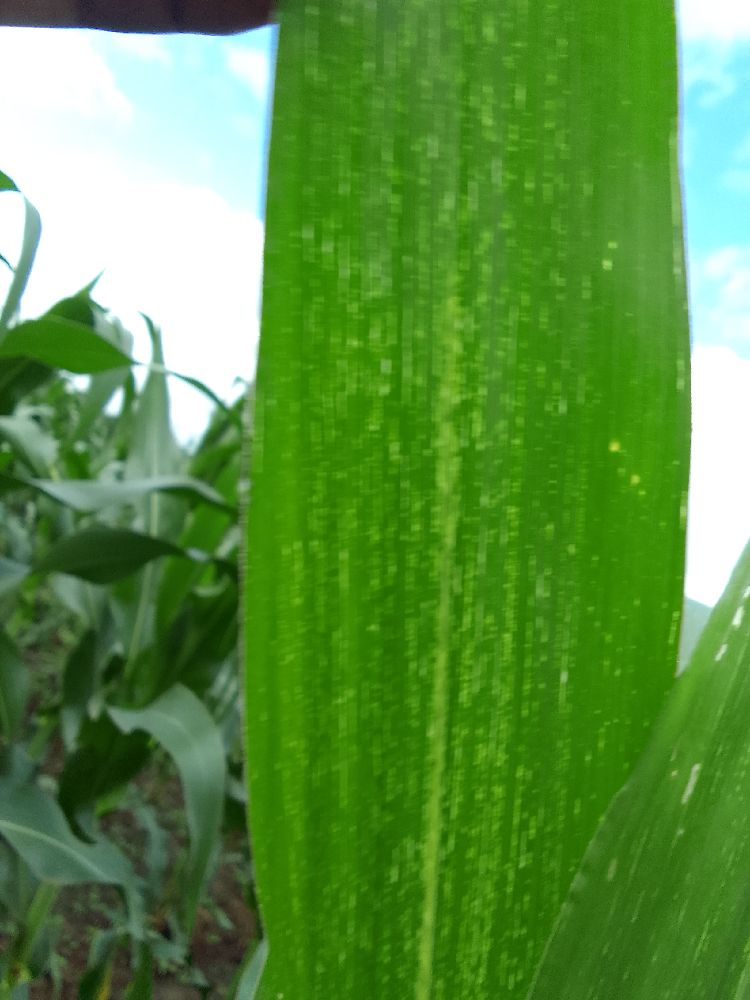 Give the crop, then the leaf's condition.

maize, maize streak virus
